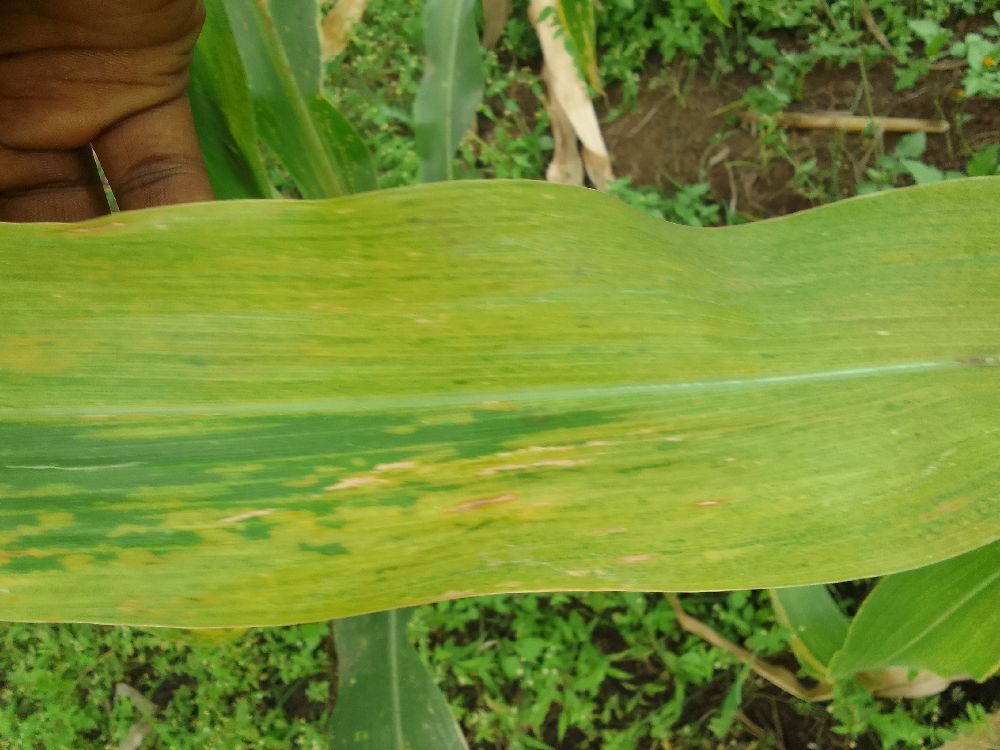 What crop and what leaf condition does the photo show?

maize, maize lethal necrosis
